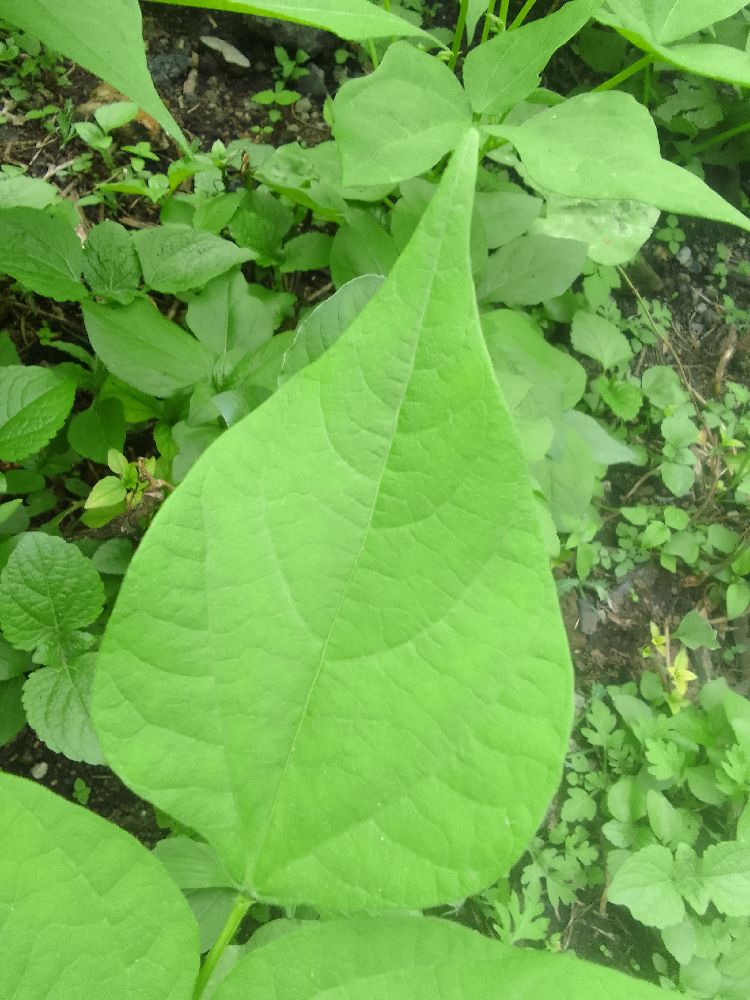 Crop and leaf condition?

common bean, healthy
